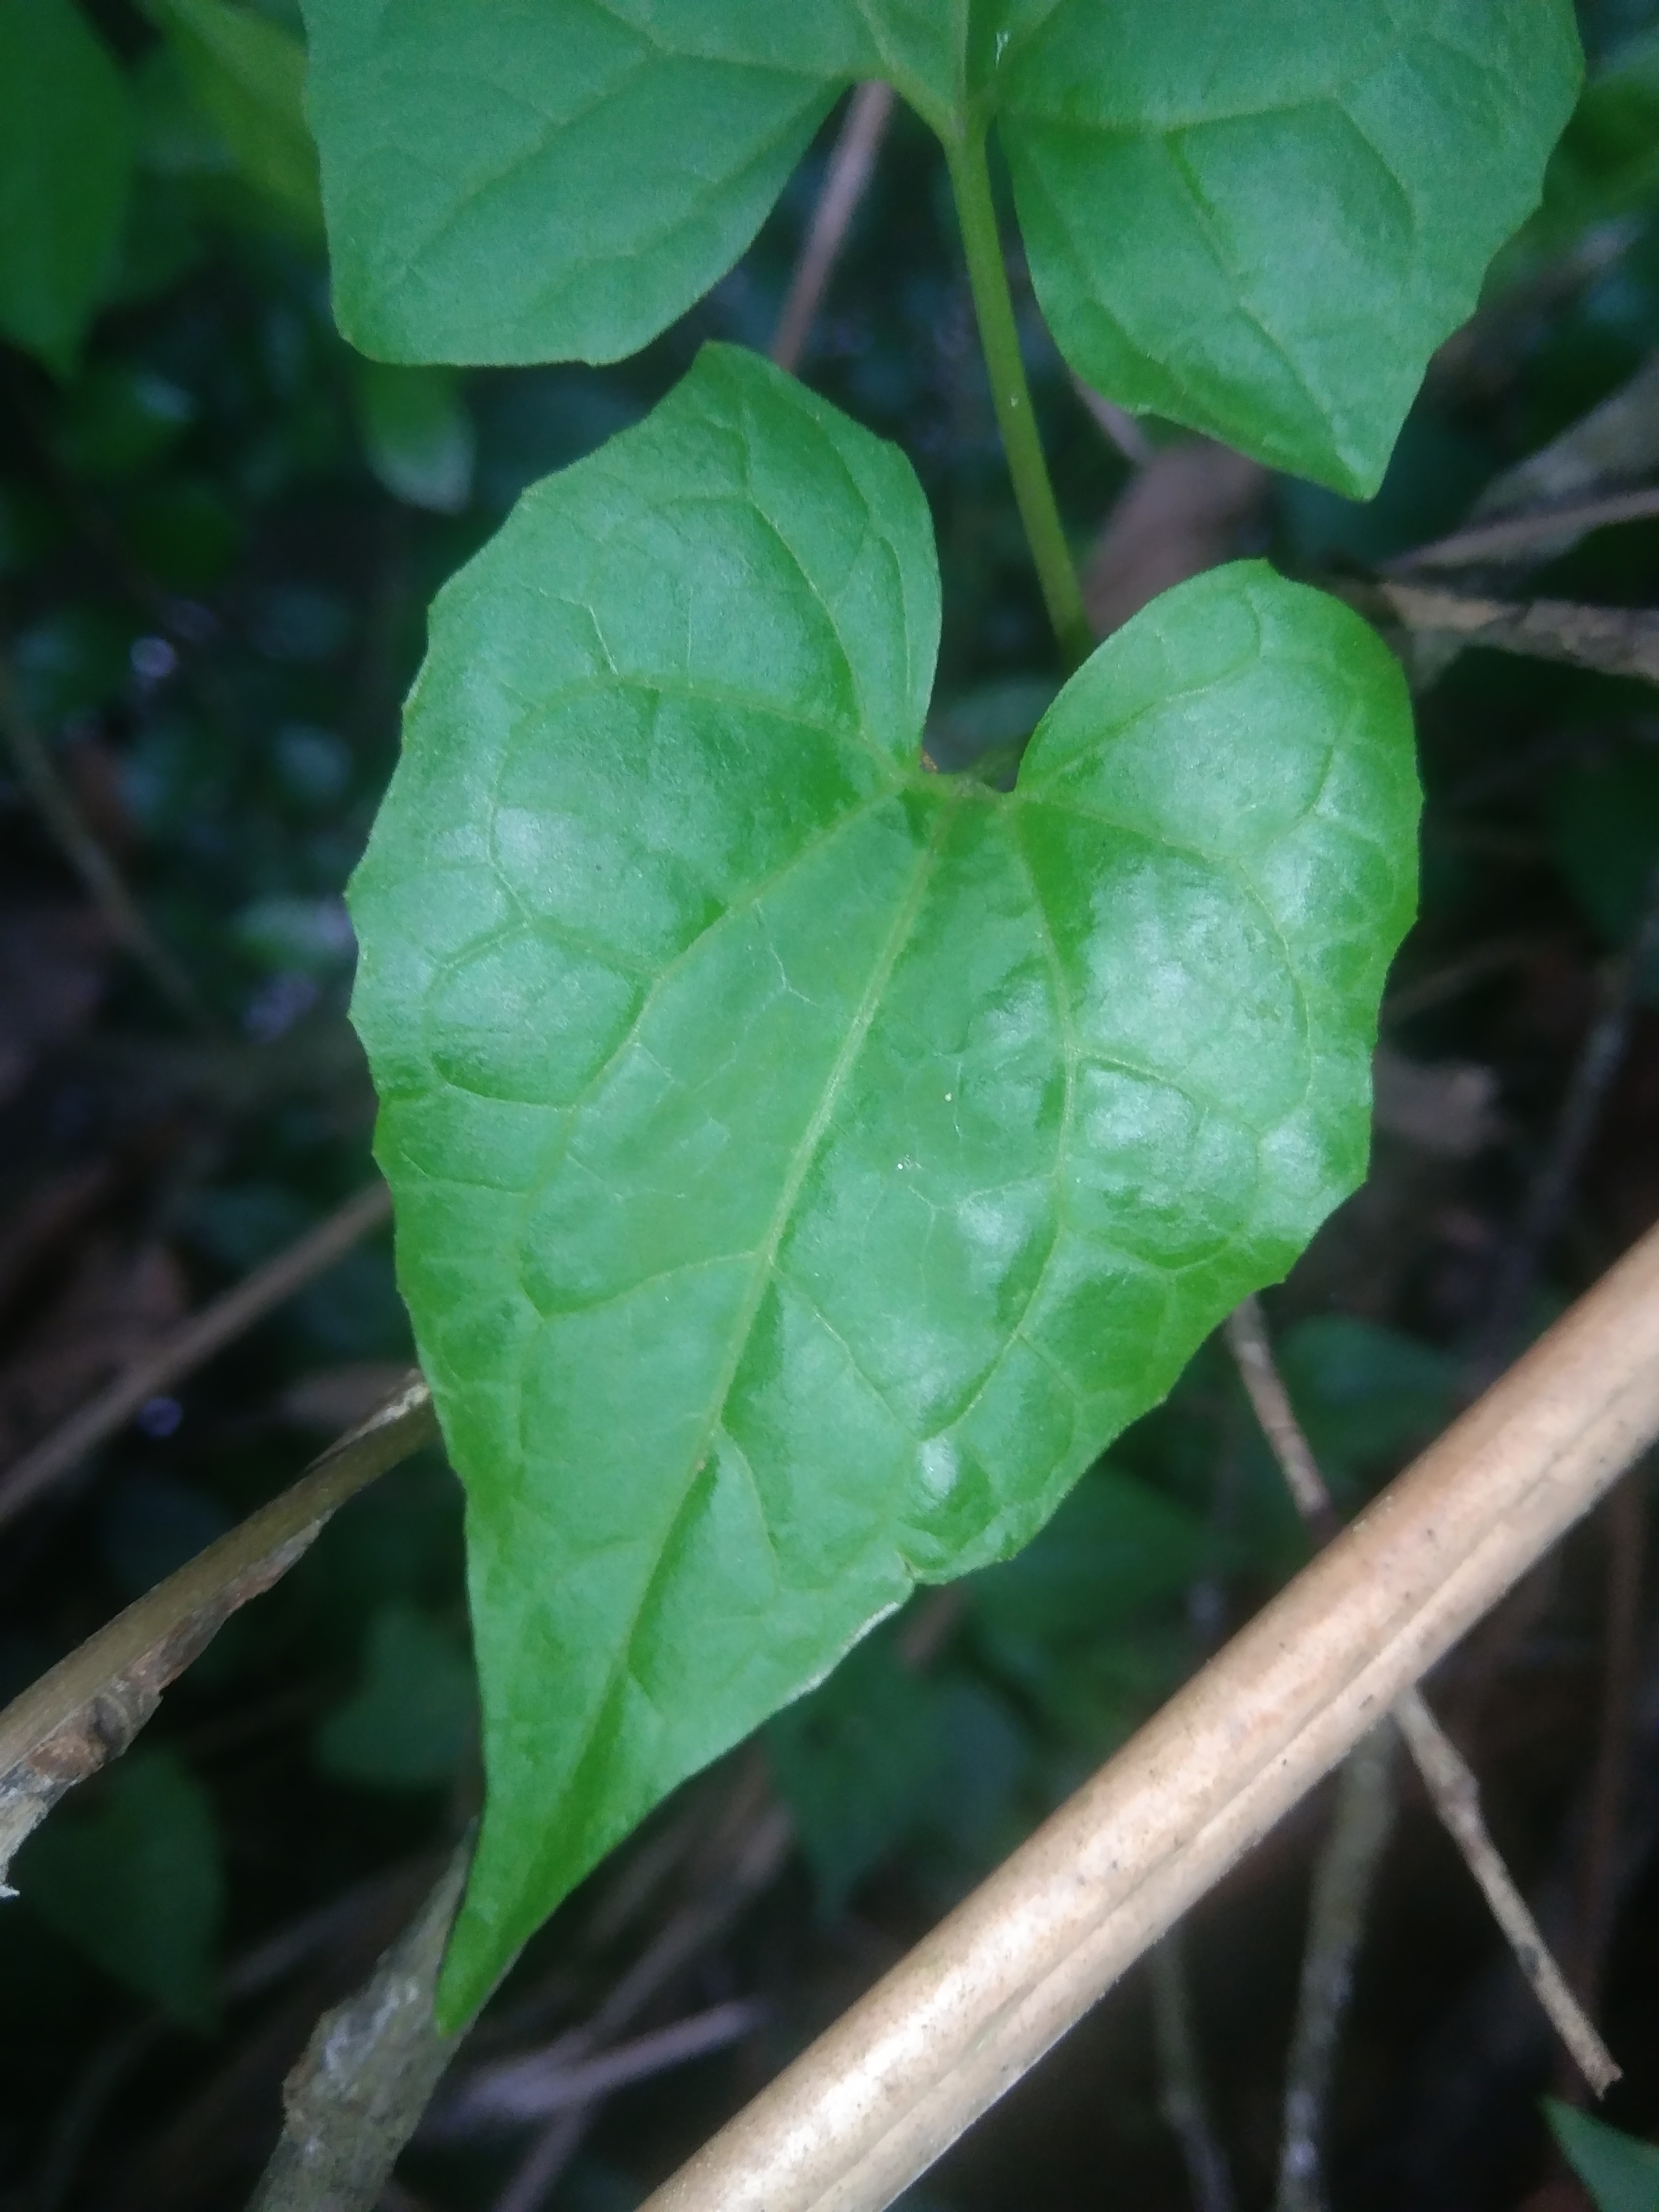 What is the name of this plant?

bitter vine
